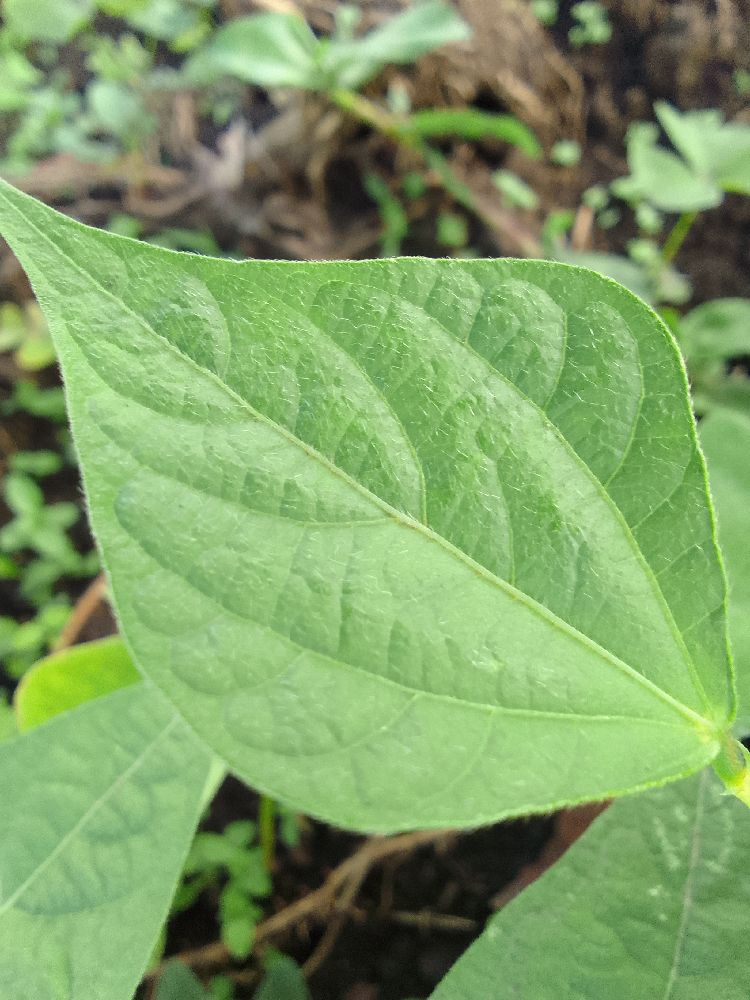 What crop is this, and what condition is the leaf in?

common bean, healthy
